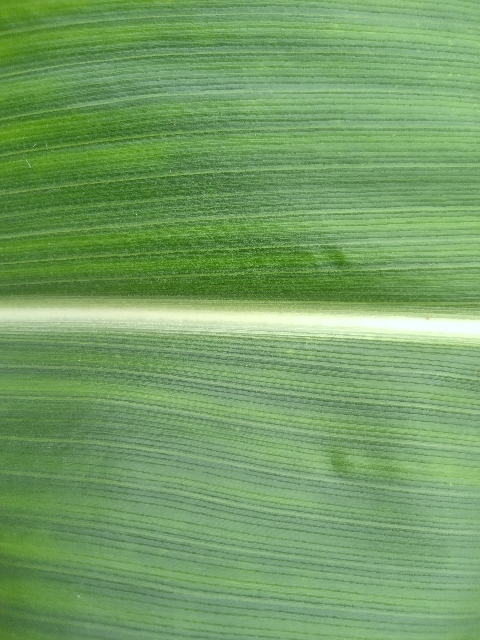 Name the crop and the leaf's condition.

maize, healthy
